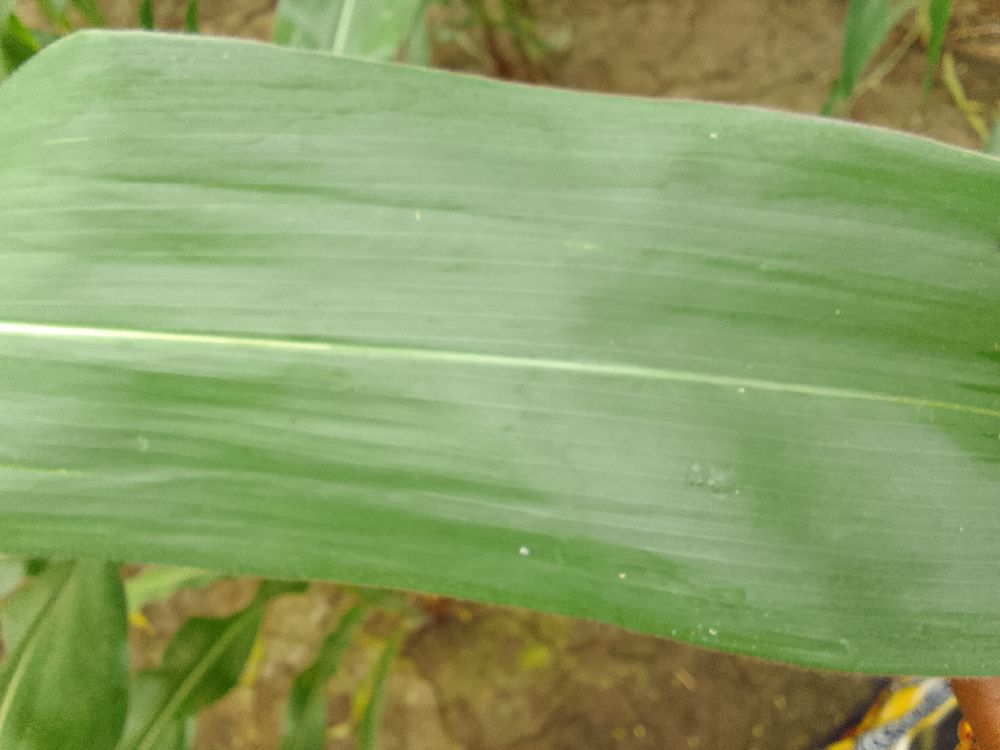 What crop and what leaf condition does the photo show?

maize, healthy
